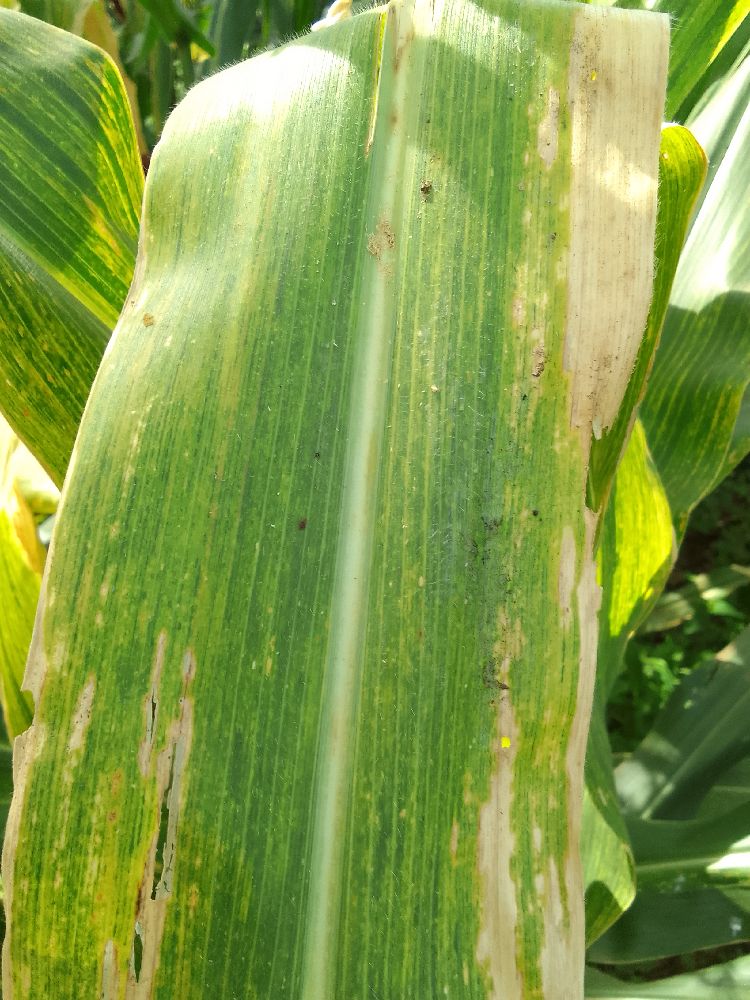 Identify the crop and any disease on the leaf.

maize, maize lethal necrosis
